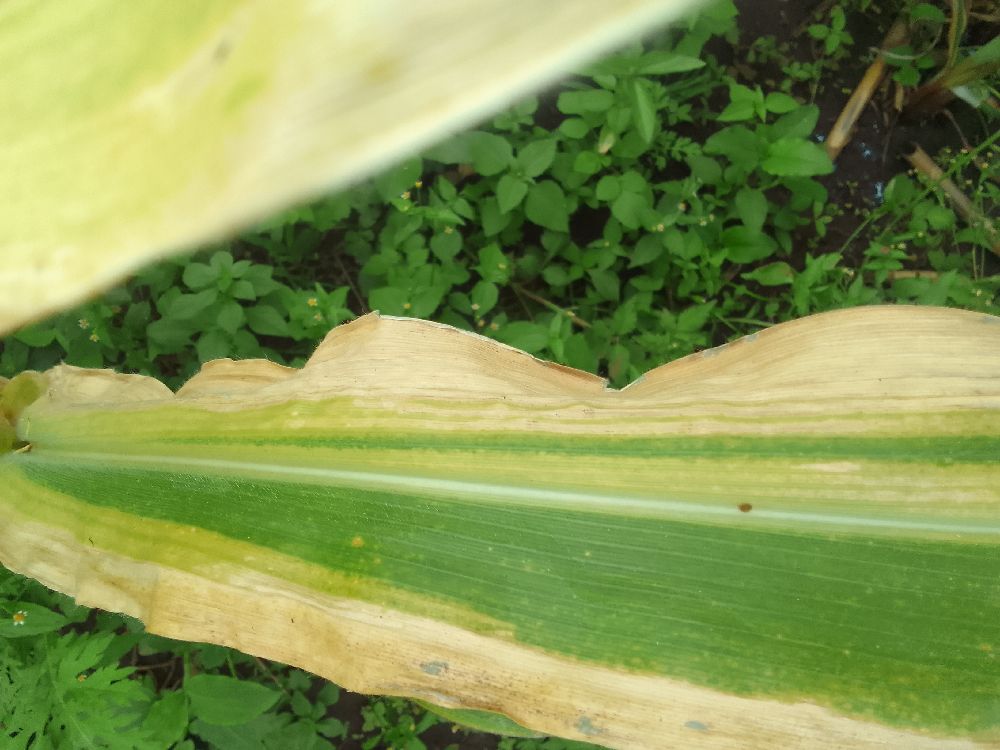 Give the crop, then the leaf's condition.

maize, maize lethal necrosis
